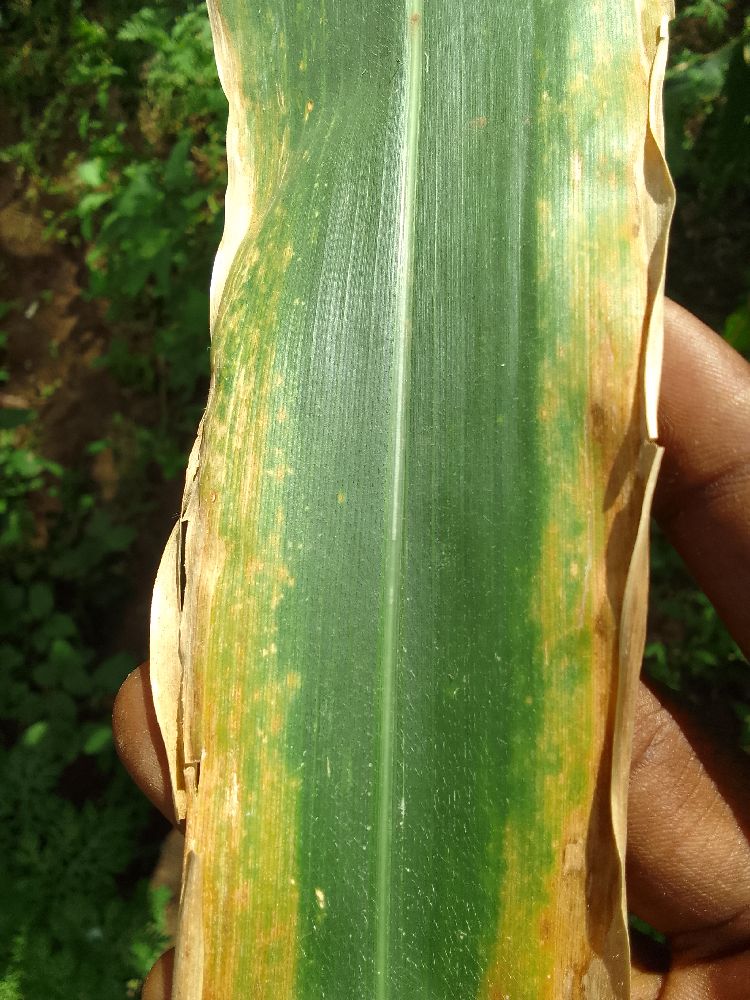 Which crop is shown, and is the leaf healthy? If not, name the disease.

maize, maize lethal necrosis
